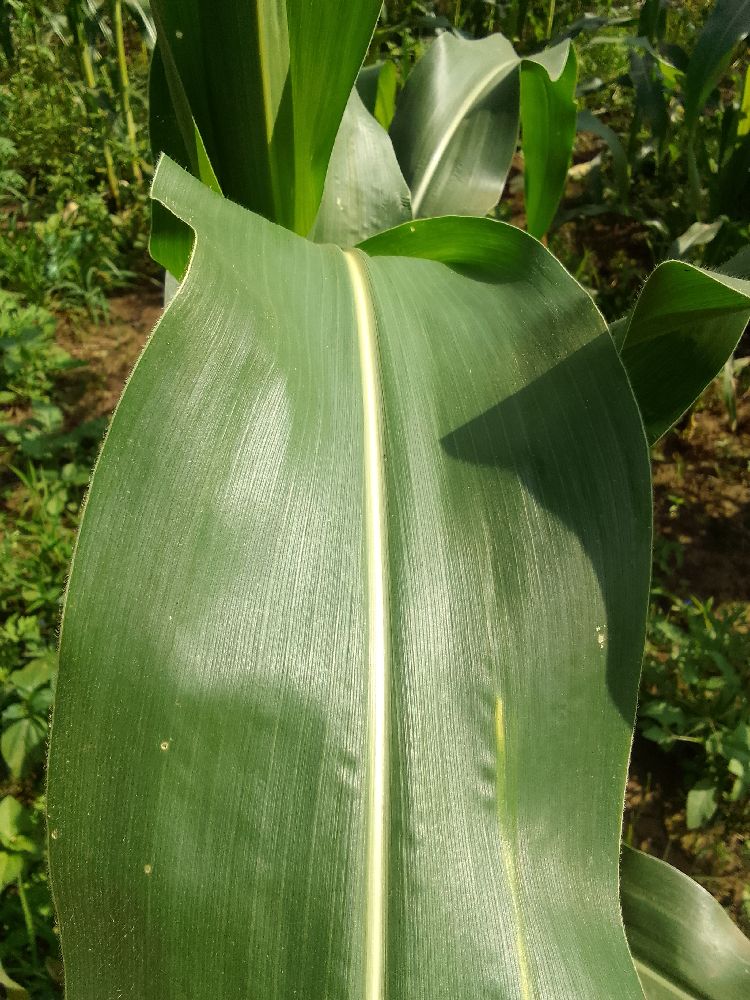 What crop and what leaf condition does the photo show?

maize, healthy
